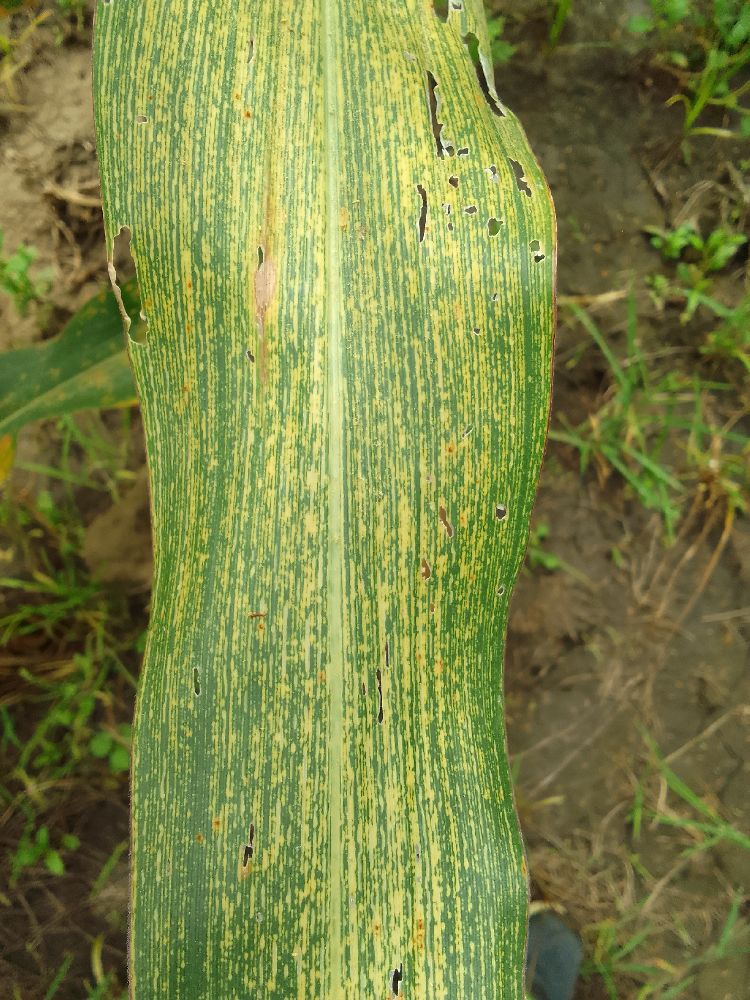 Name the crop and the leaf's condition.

maize, maize streak virus
